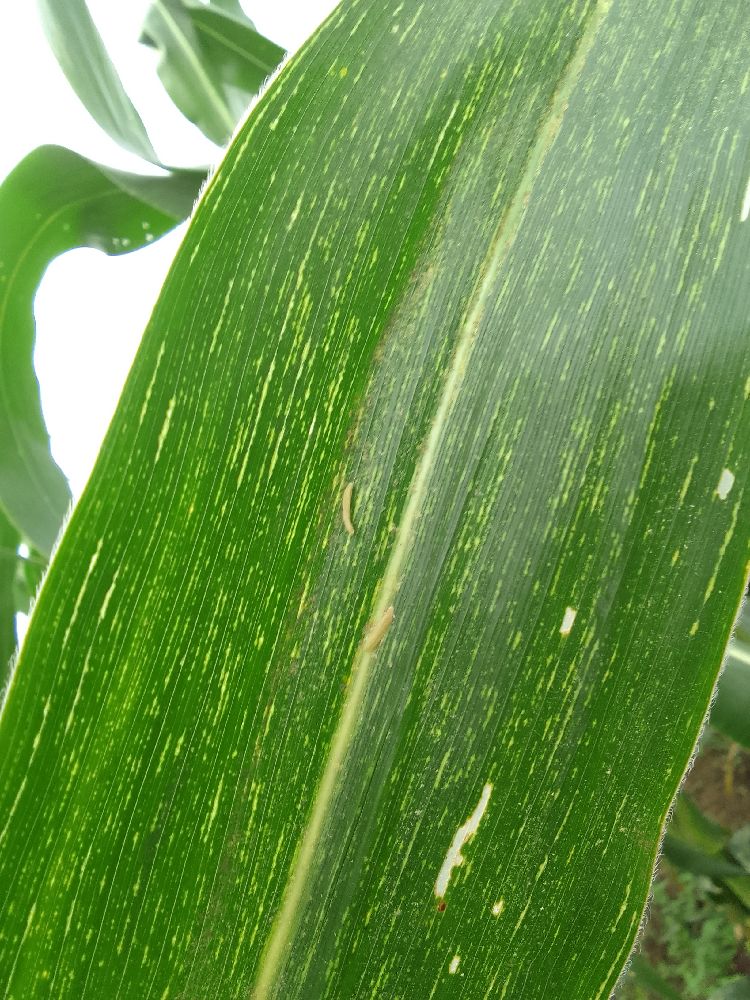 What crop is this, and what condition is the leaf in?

maize, maize streak virus
